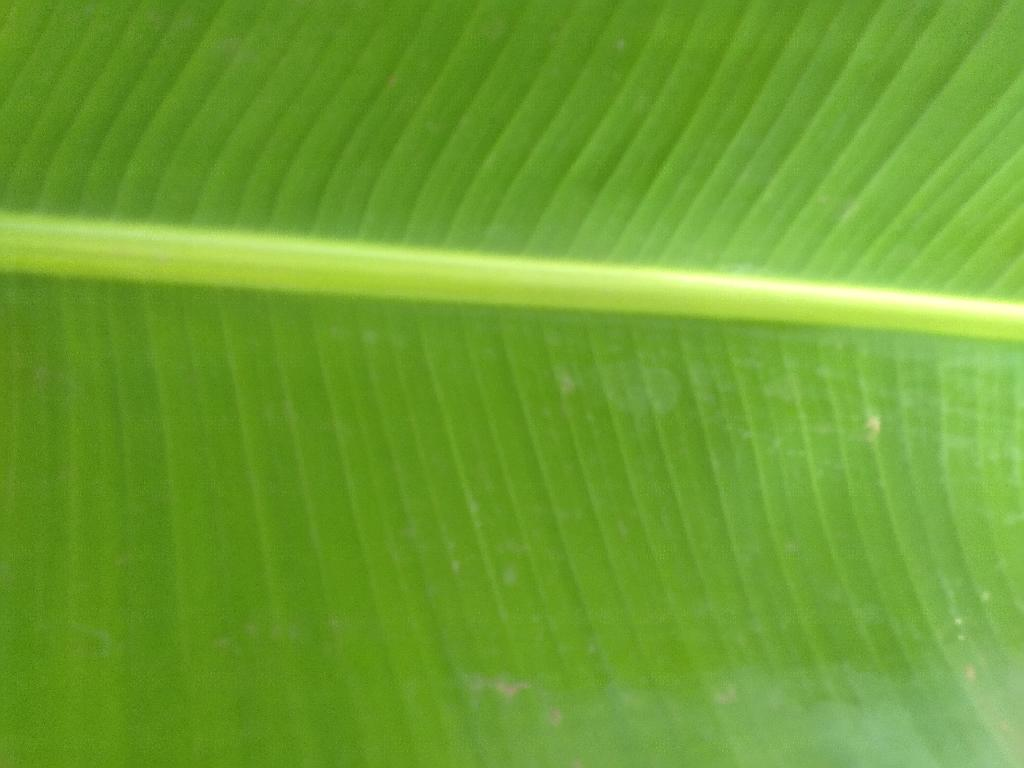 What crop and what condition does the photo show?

banana, healthy
